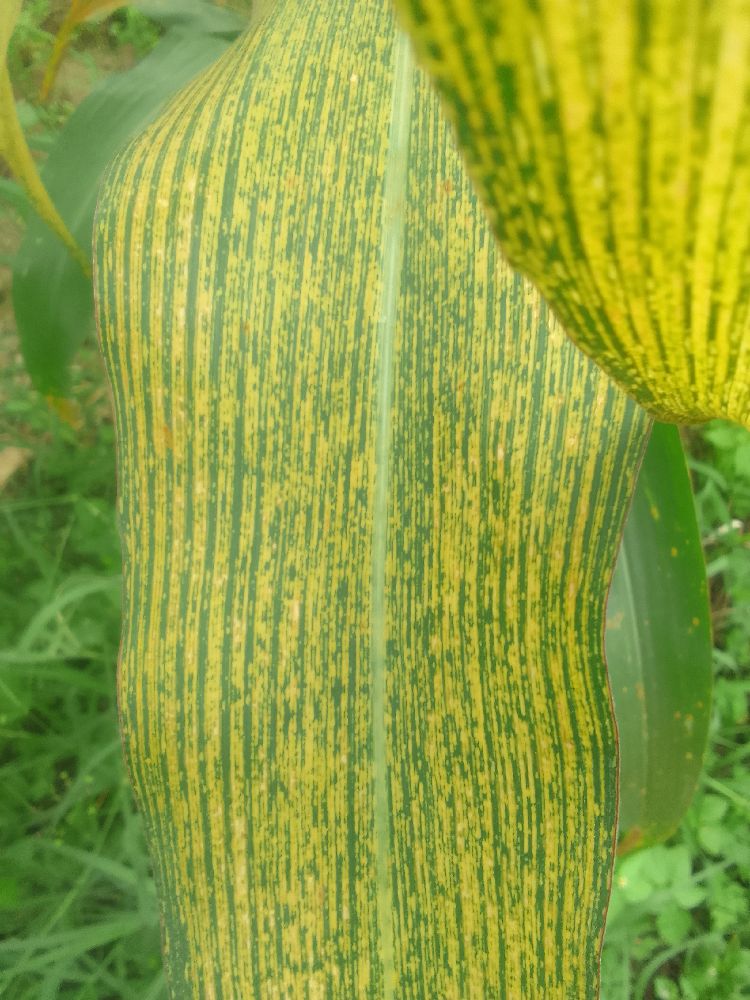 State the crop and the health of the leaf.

maize, maize streak virus
